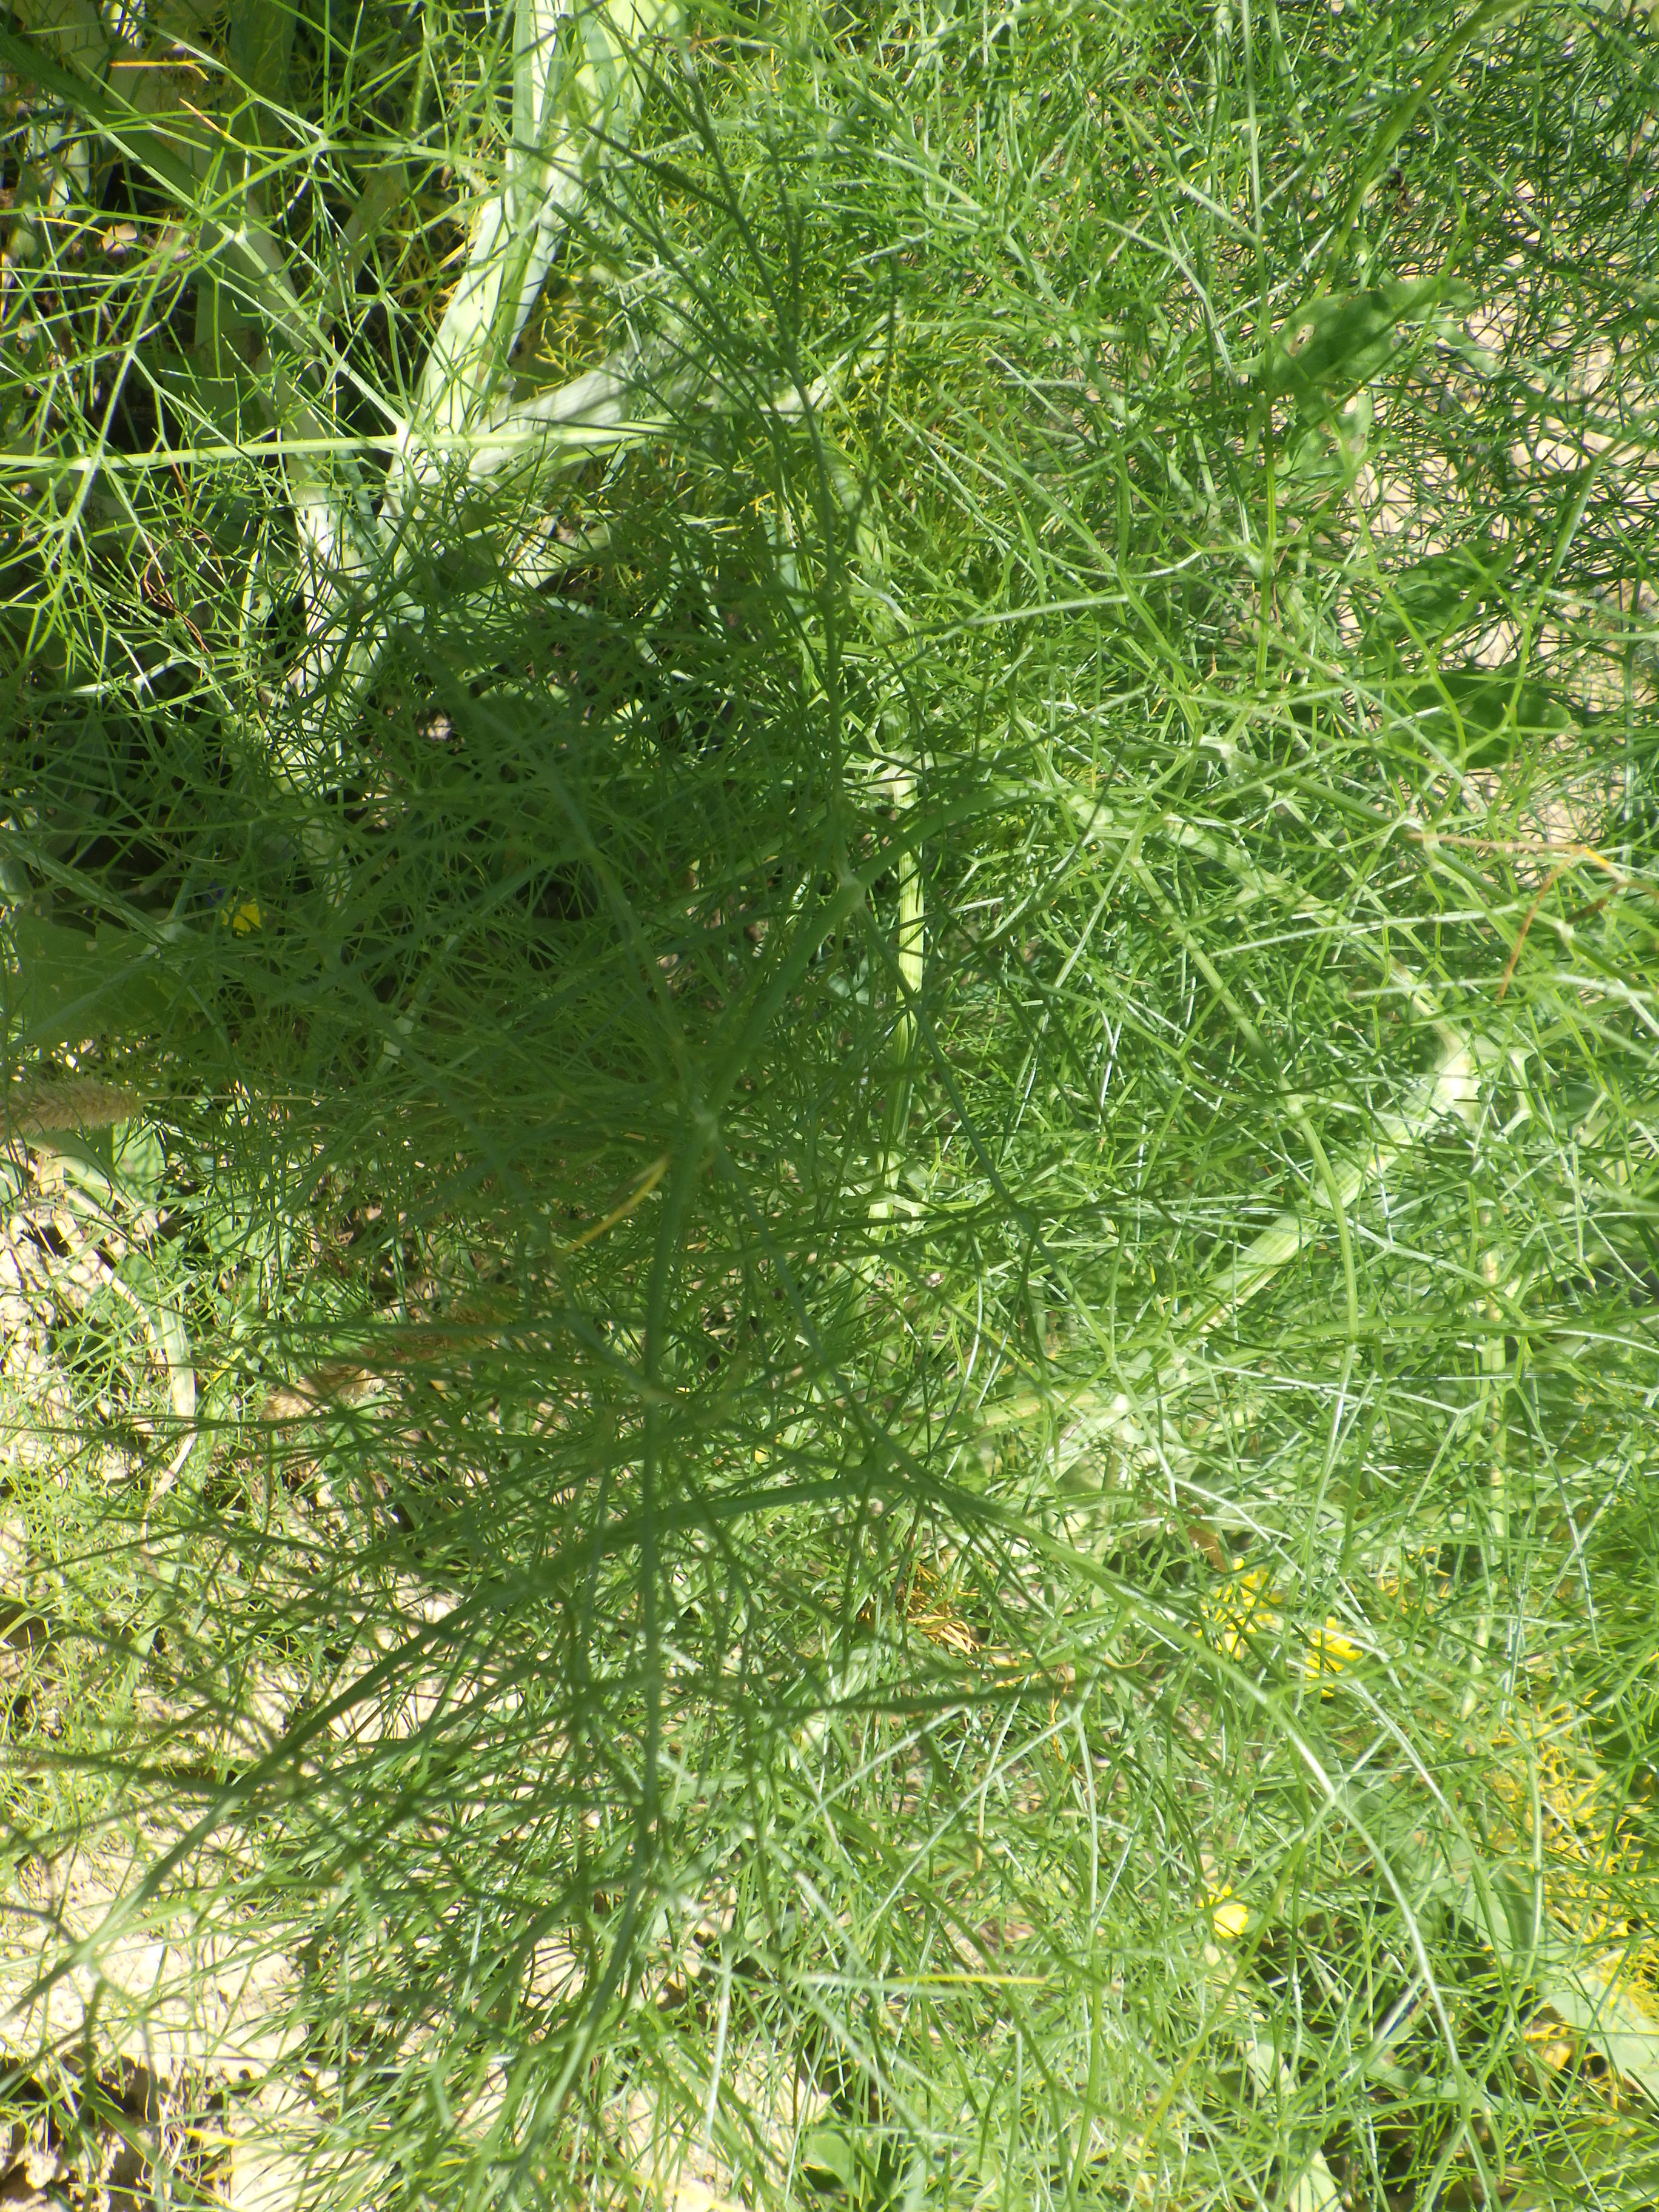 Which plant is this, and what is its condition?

fennel, healthy
